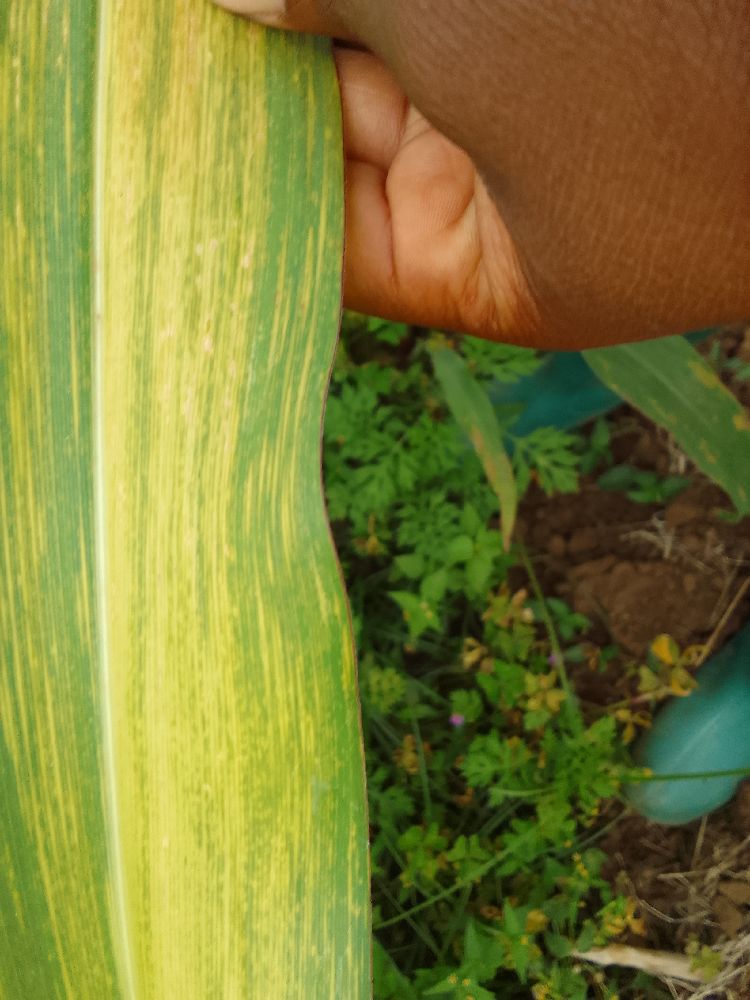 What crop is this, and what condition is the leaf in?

maize, maize lethal necrosis
